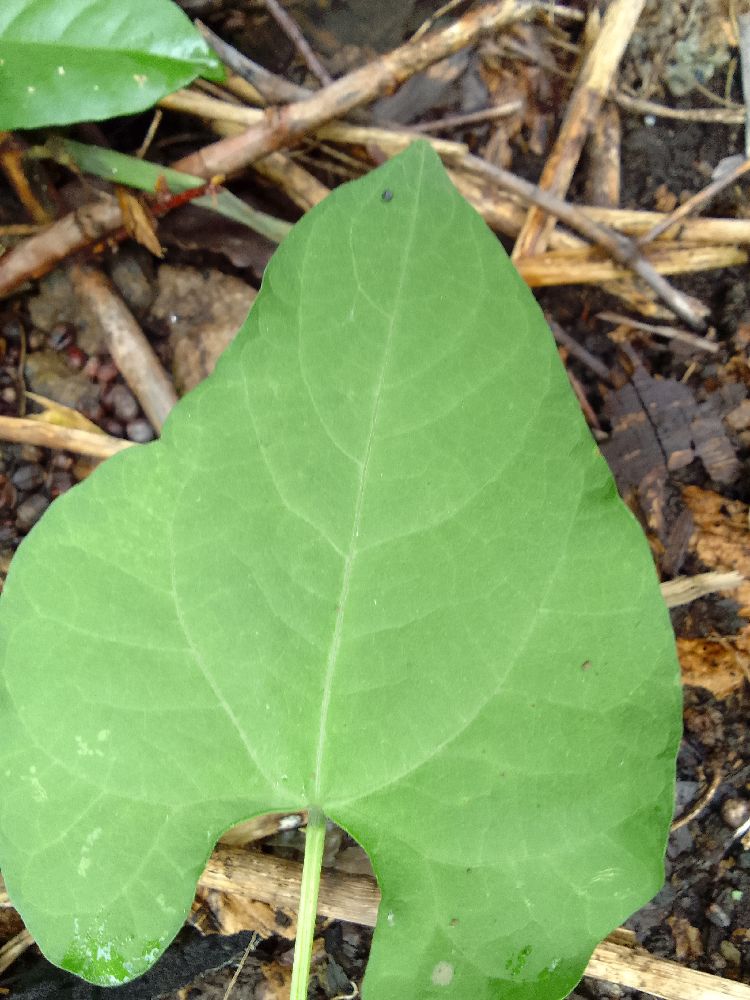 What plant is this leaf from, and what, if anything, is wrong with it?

common bean, healthy
